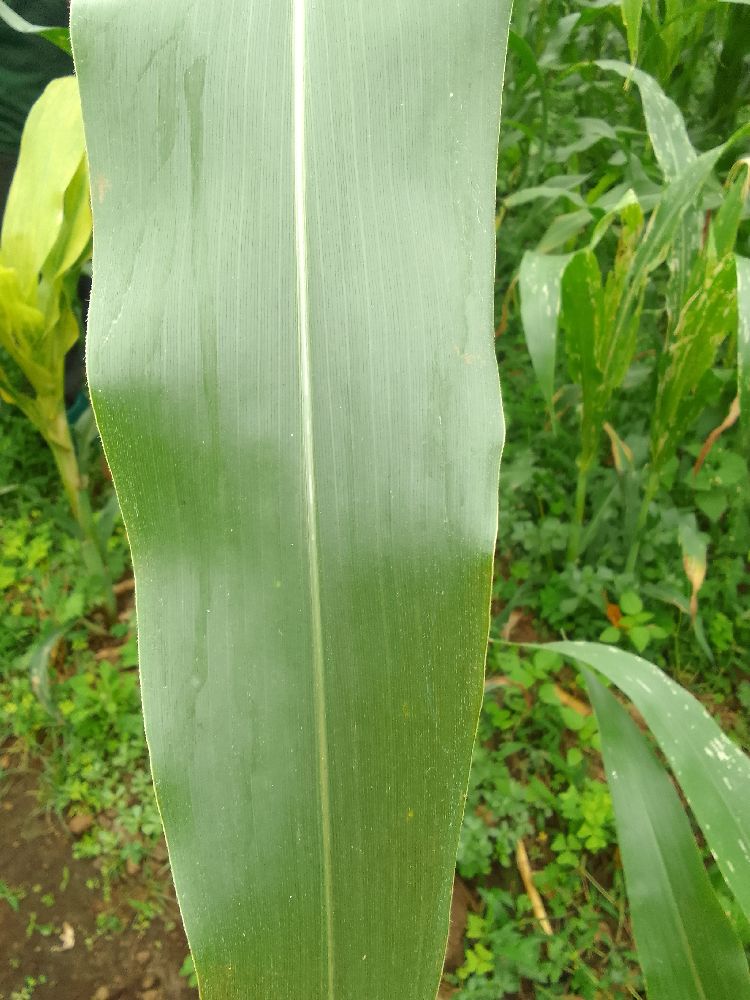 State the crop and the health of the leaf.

maize, healthy
